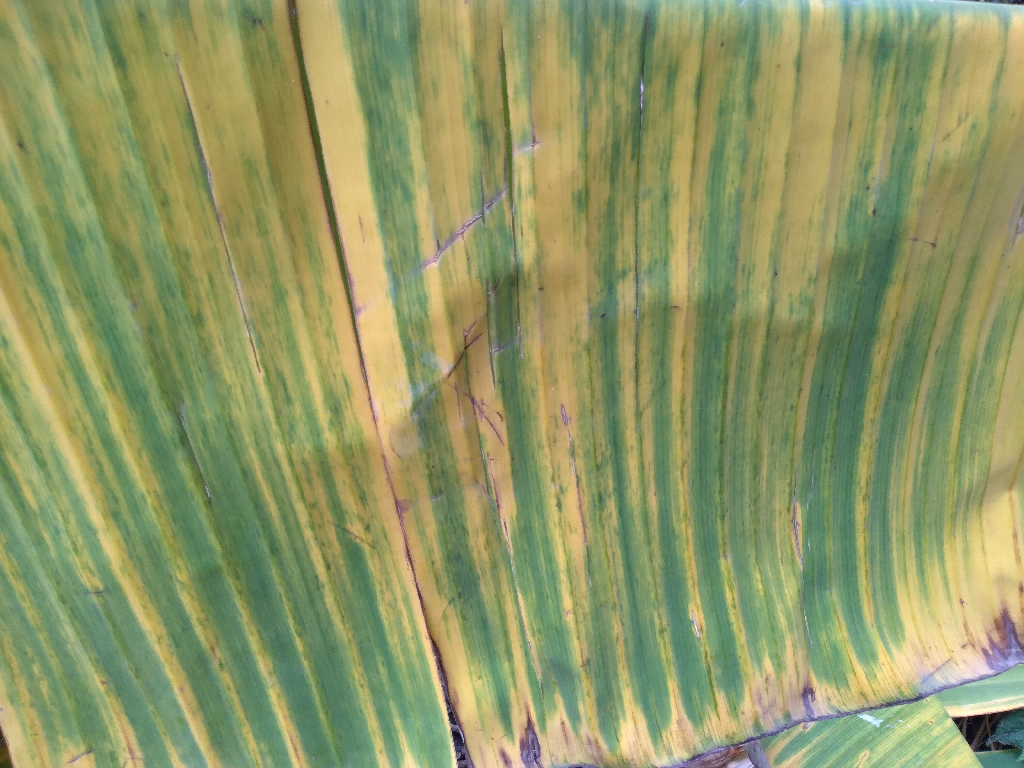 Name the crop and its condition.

banana, fusarium wilt race 1
